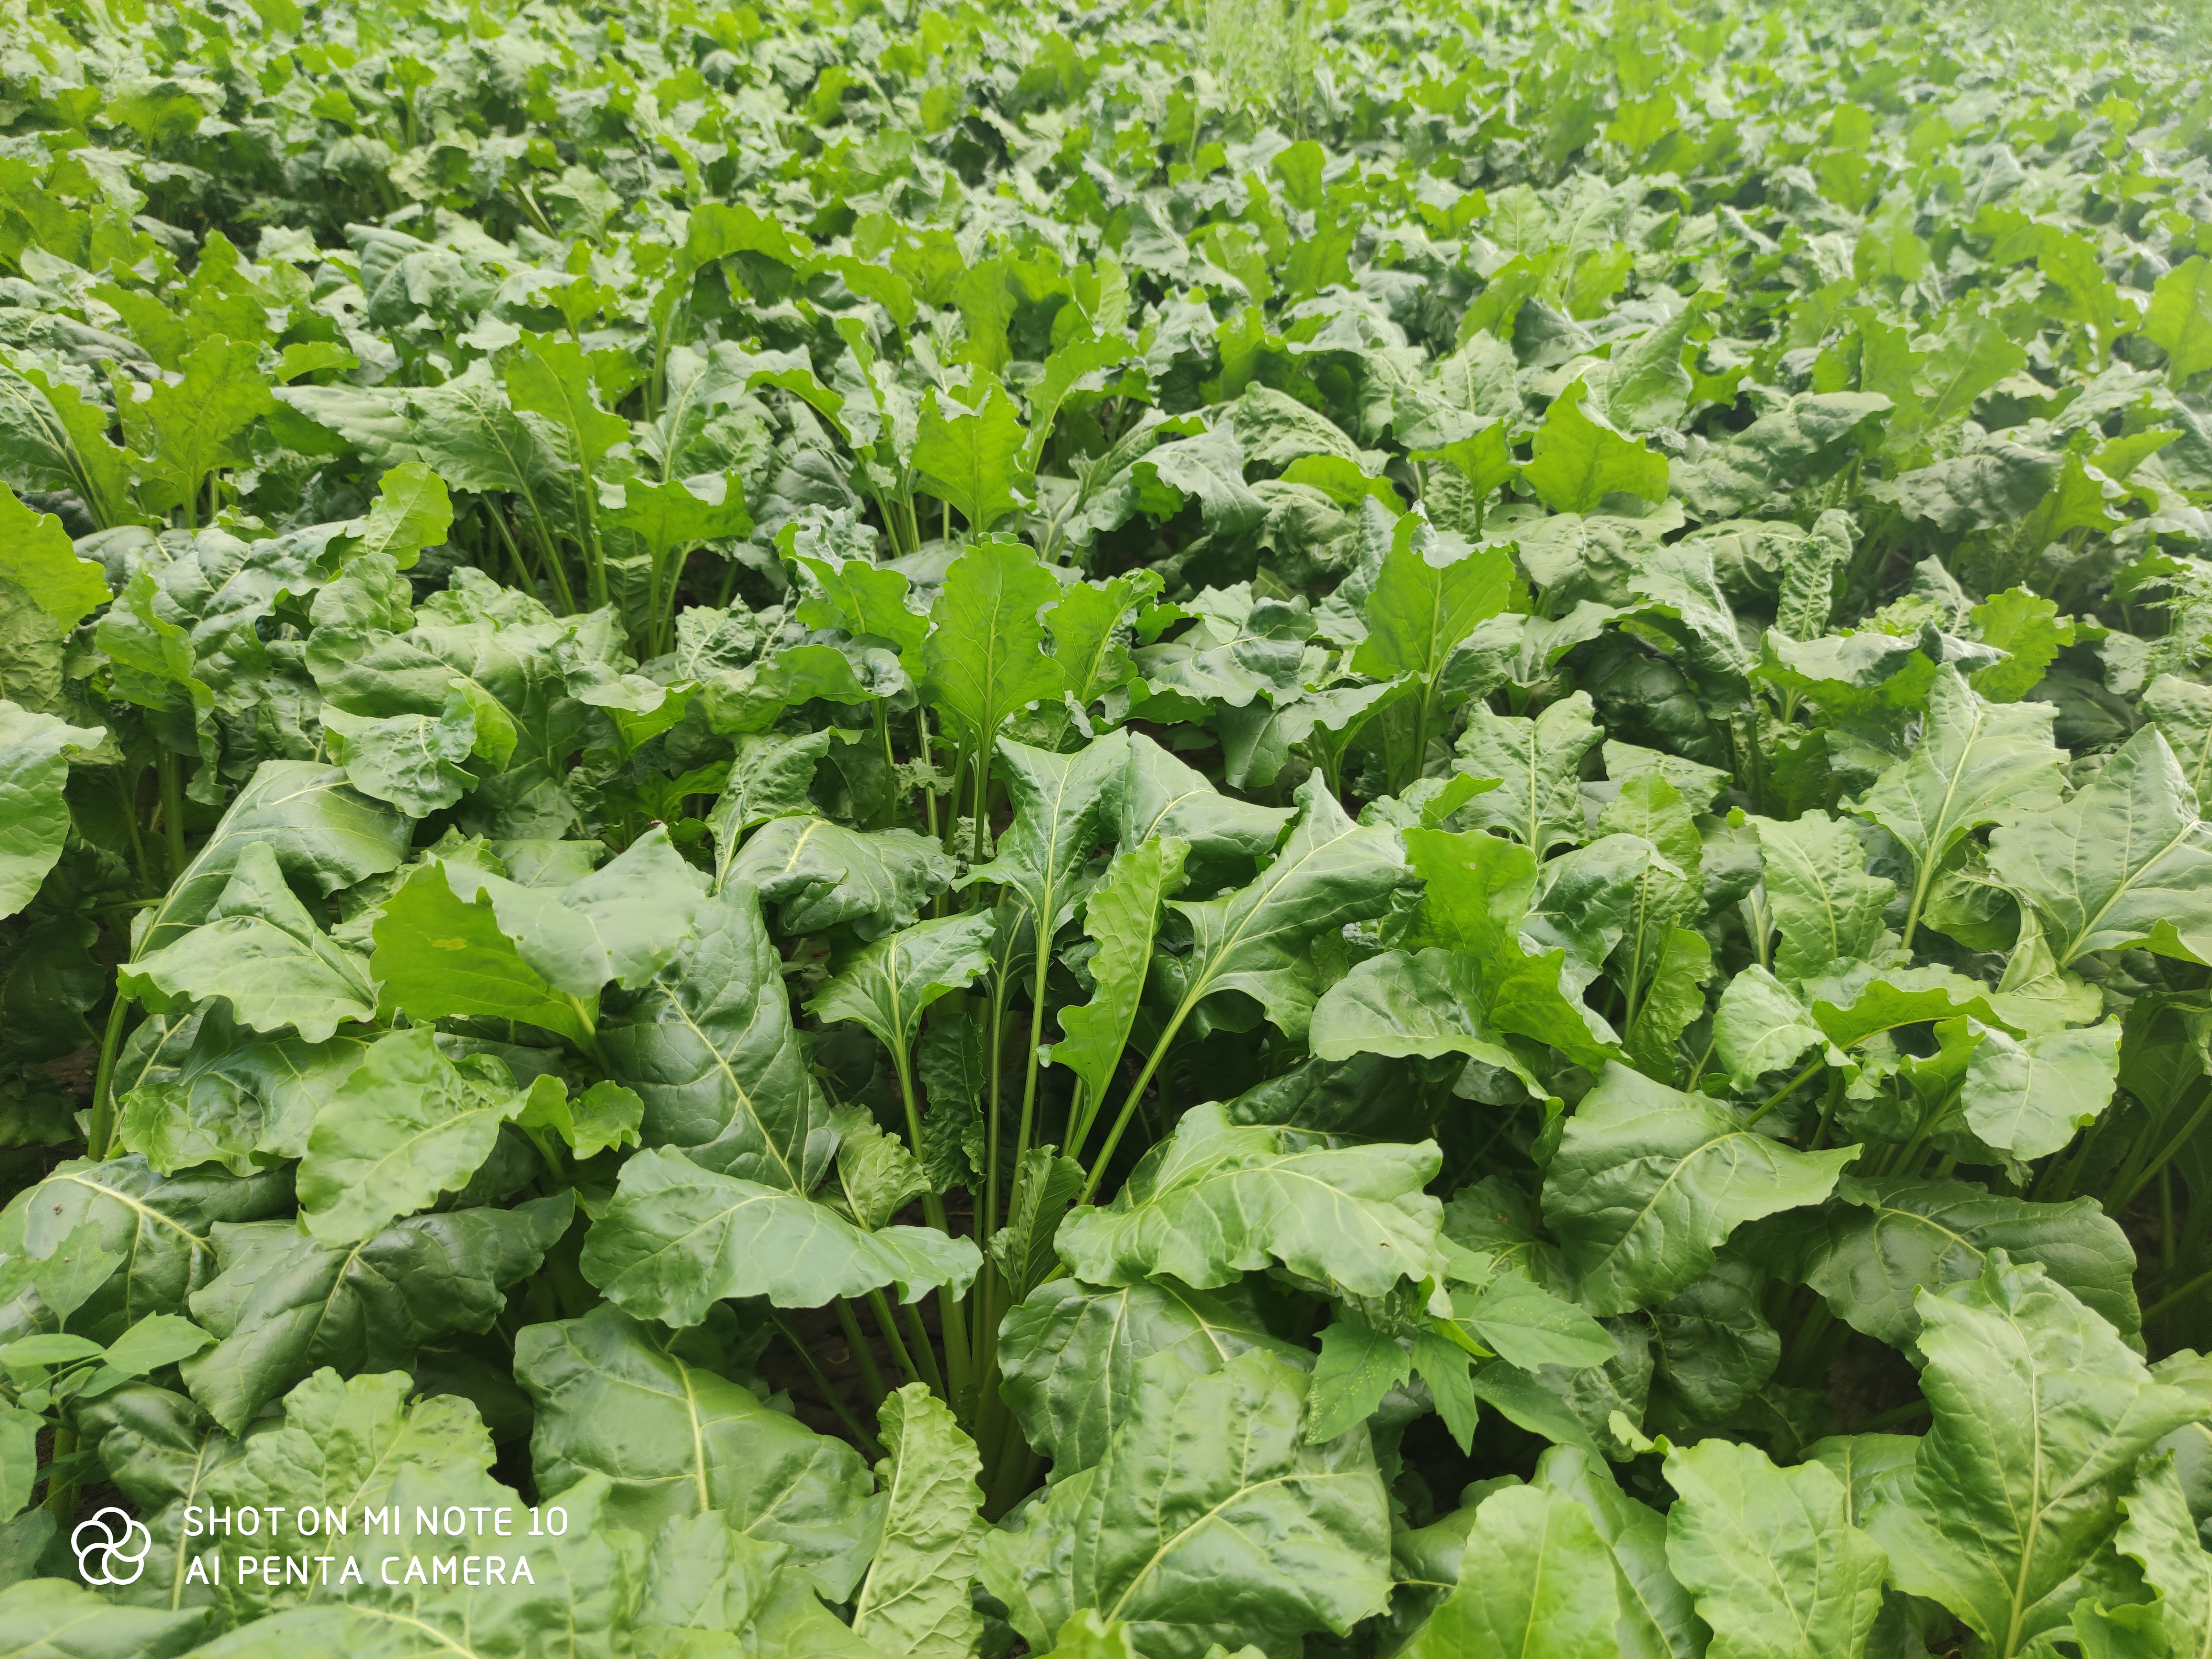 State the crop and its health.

beet, unaffected
